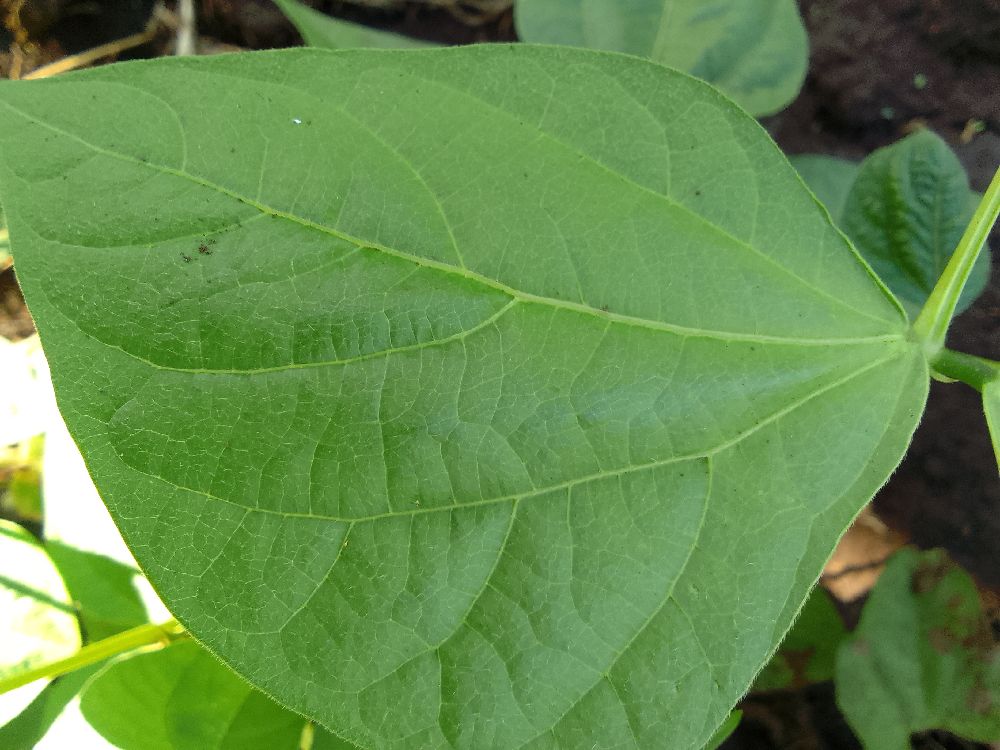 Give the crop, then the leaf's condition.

common bean, healthy
